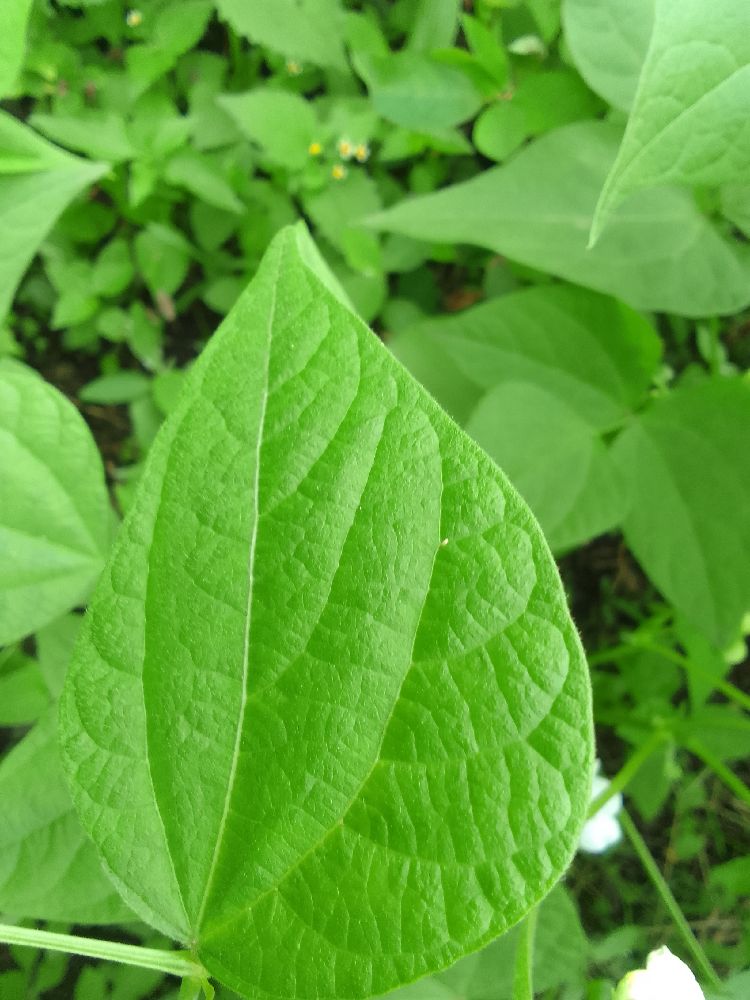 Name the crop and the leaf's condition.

common bean, healthy
